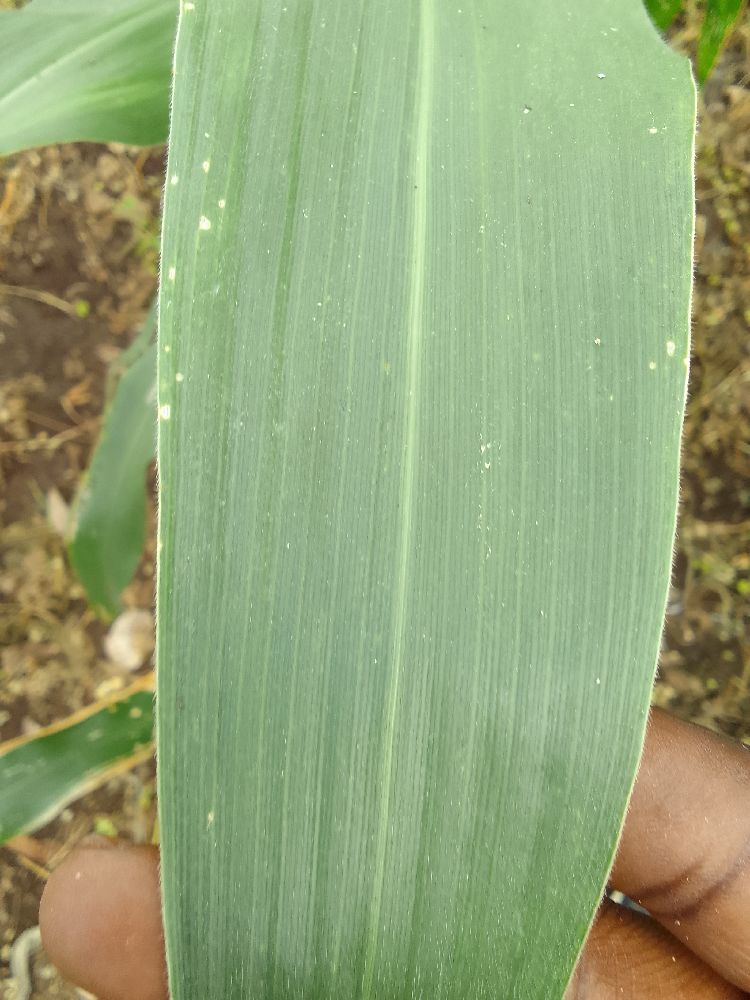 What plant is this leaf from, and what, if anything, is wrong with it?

maize, healthy
